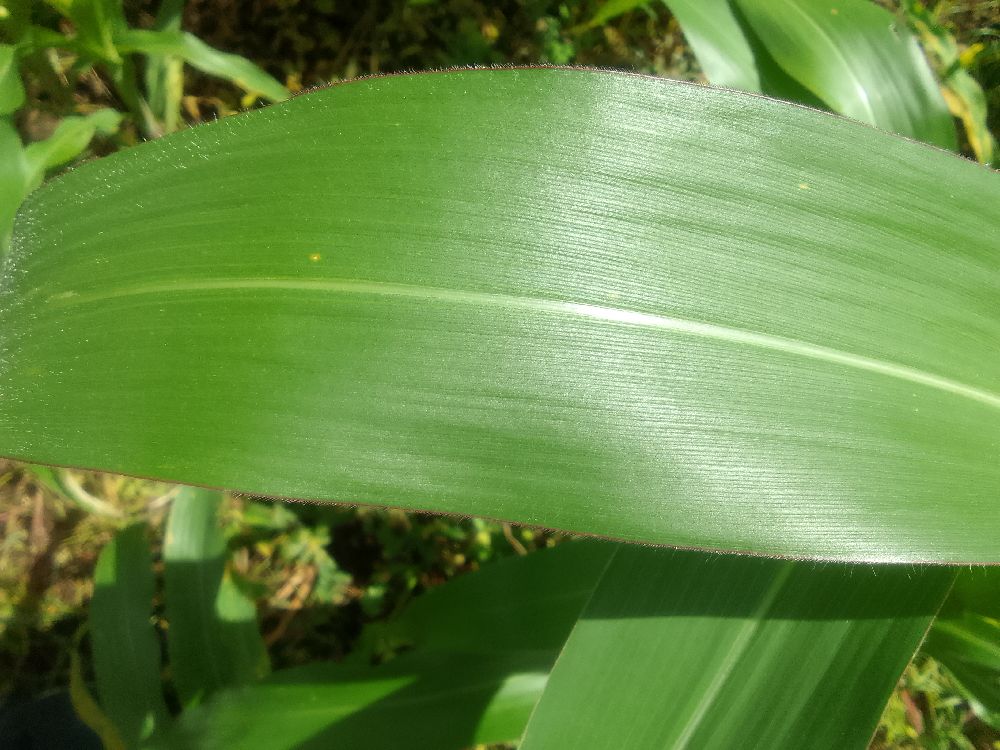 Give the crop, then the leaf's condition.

maize, healthy
